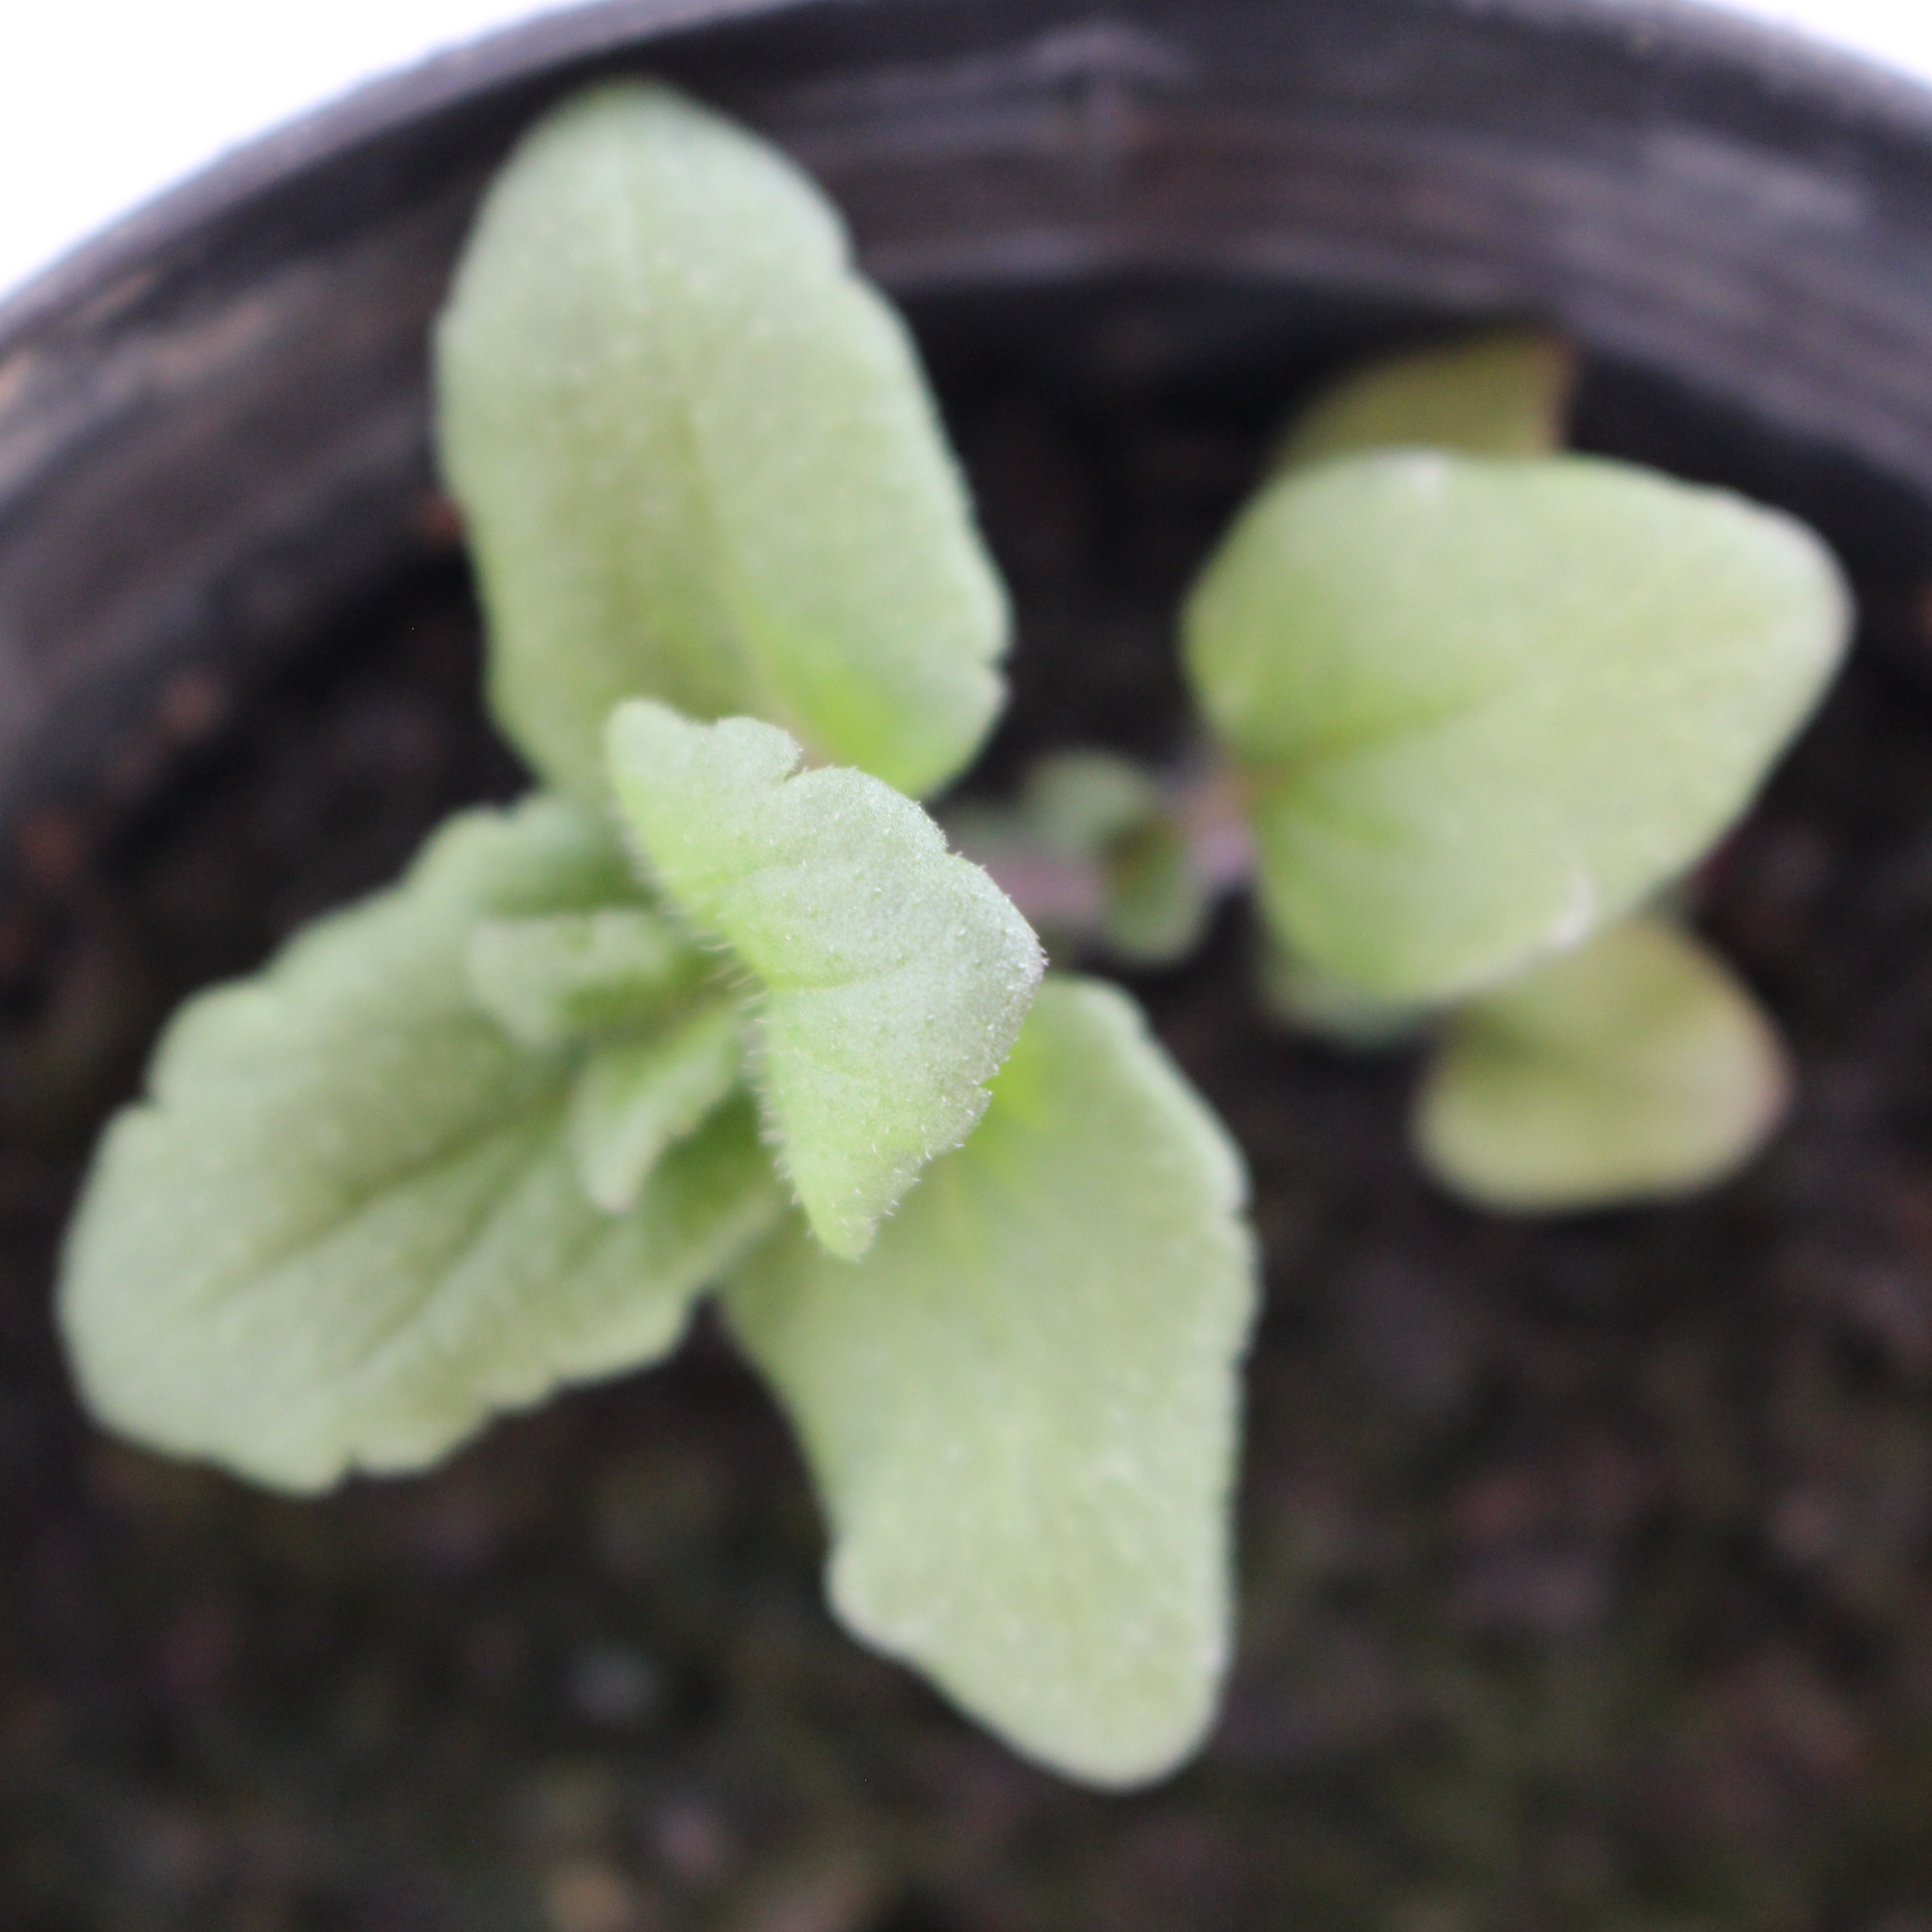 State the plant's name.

Veronica persica
